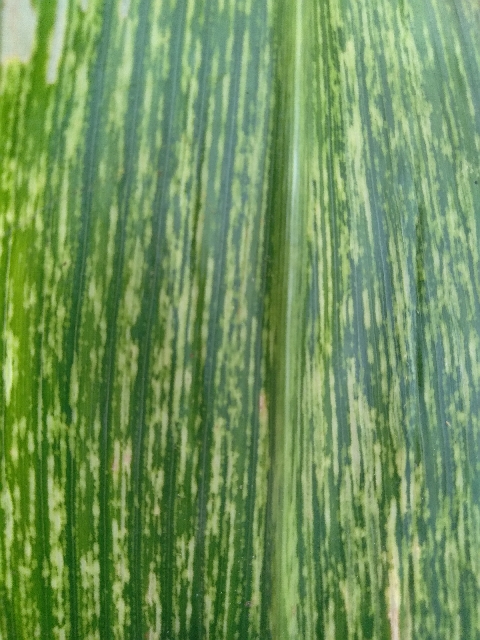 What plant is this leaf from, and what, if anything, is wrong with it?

maize, maize streak virus
